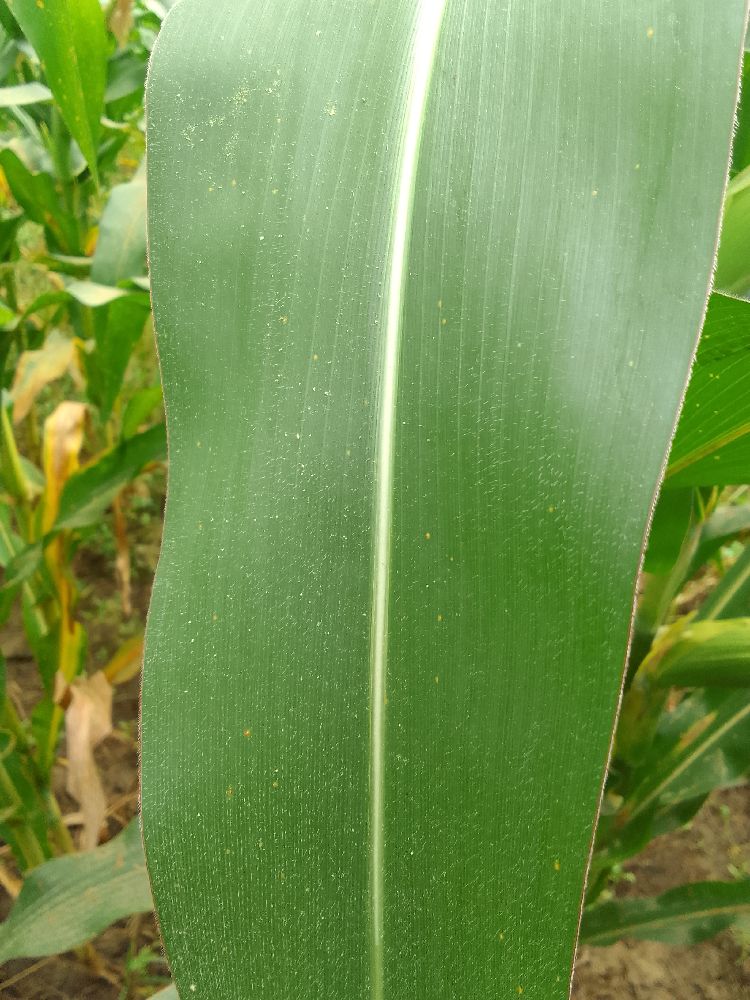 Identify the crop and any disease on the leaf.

maize, healthy
